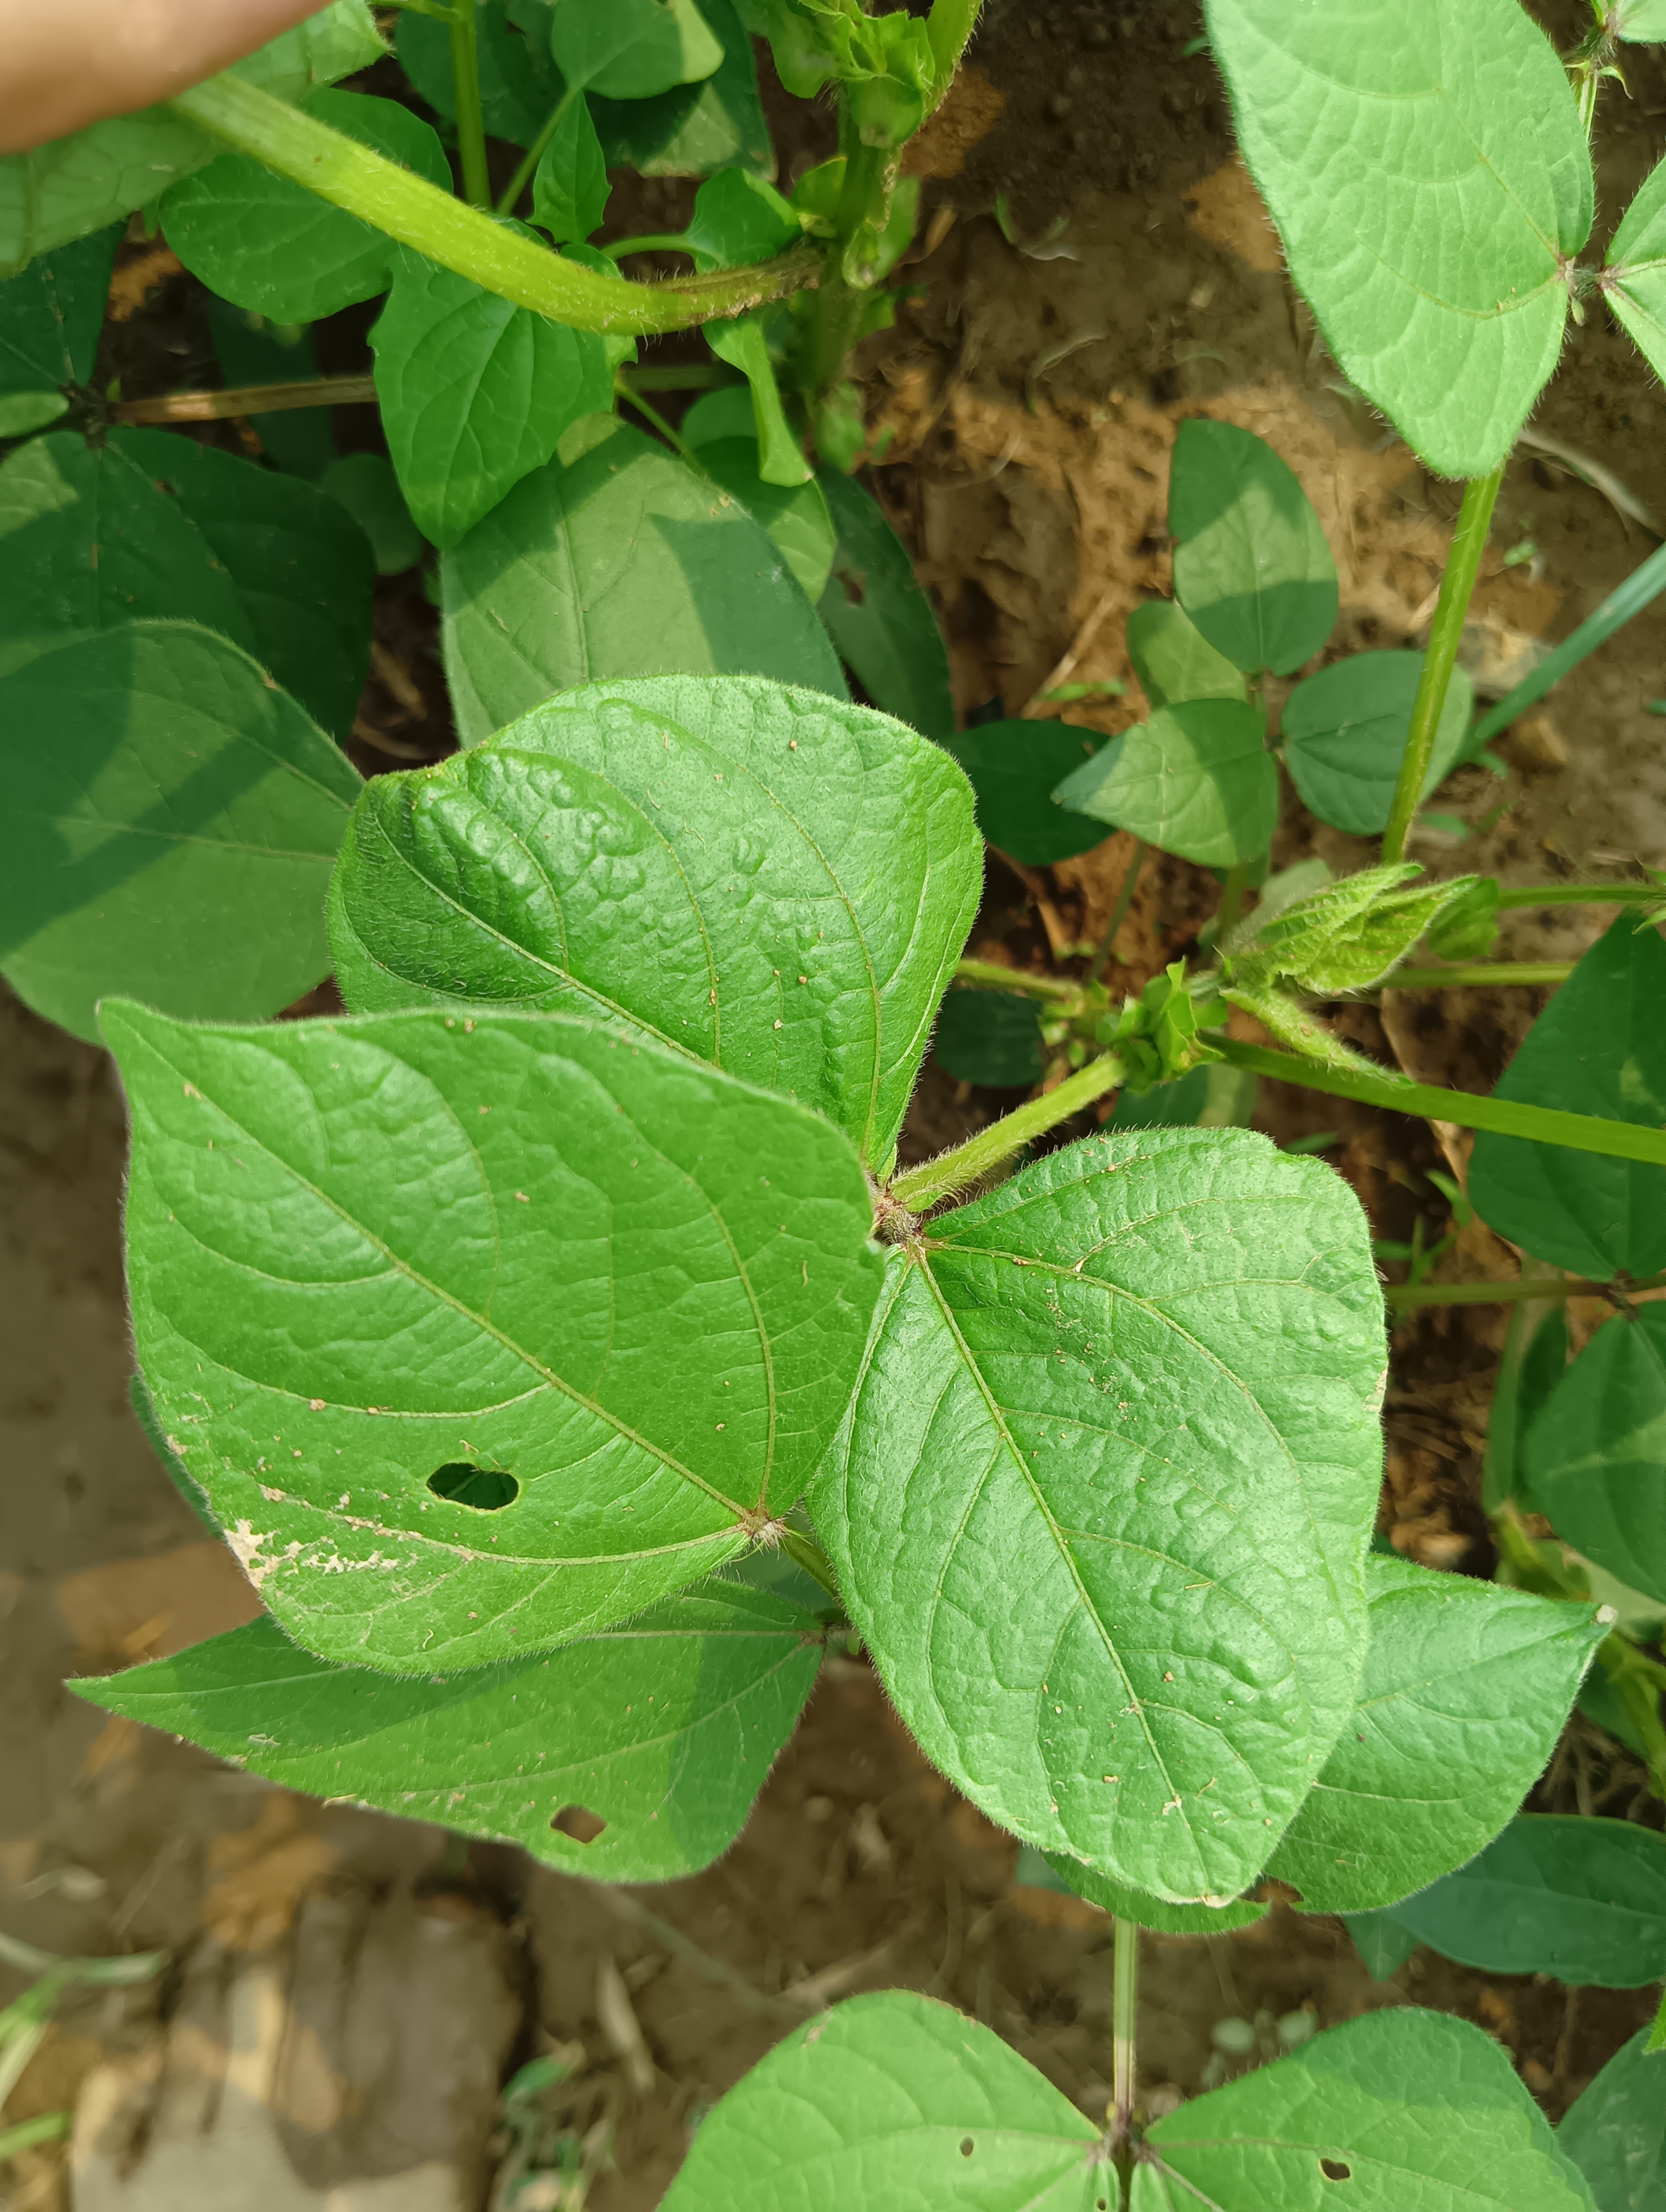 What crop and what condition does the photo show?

mungbean, healthy
